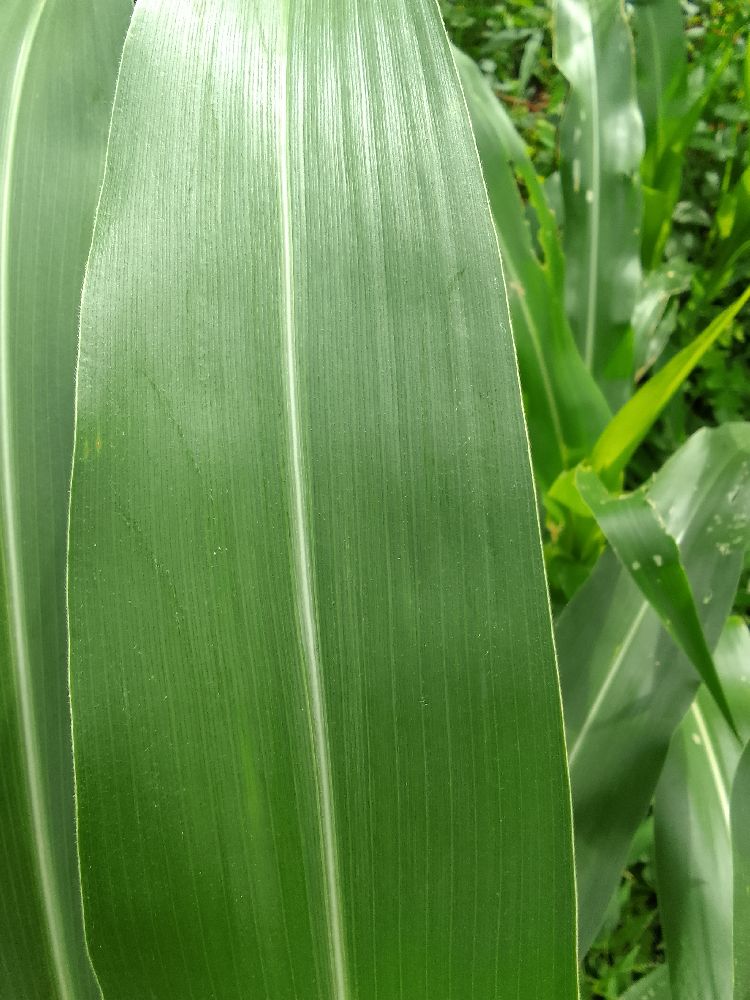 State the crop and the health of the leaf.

maize, healthy
